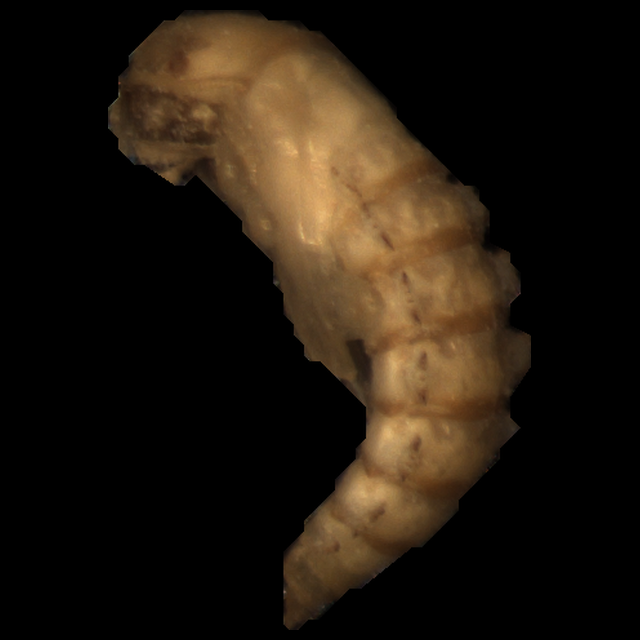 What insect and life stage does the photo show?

mealworm pupa
